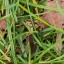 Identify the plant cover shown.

grass
